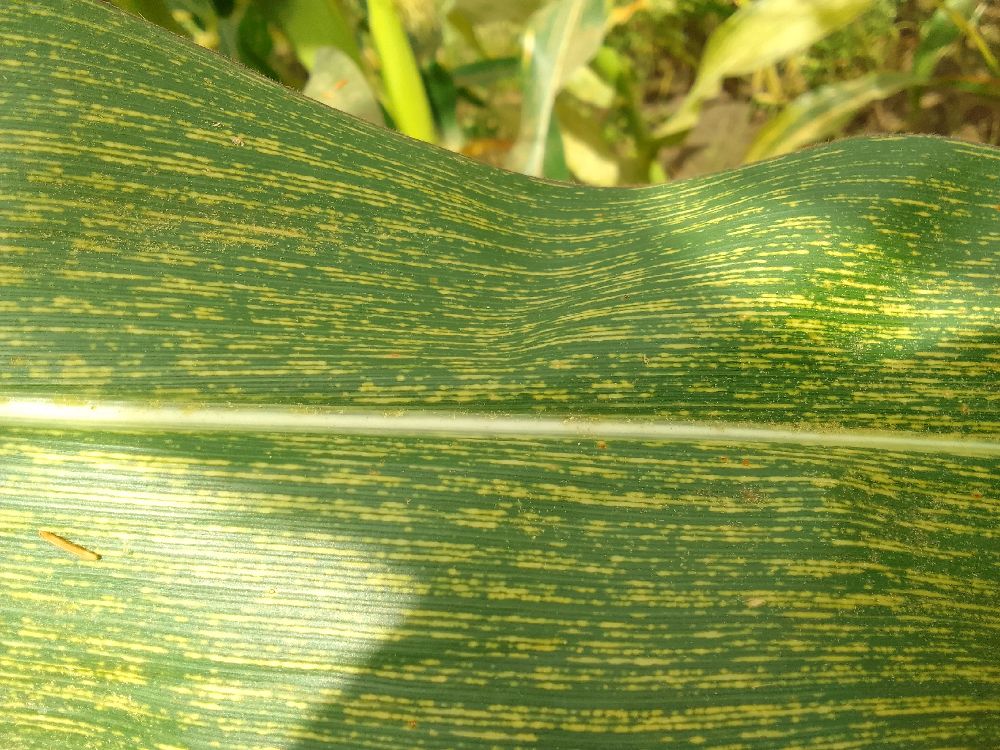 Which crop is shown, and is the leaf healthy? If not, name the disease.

maize, maize streak virus
